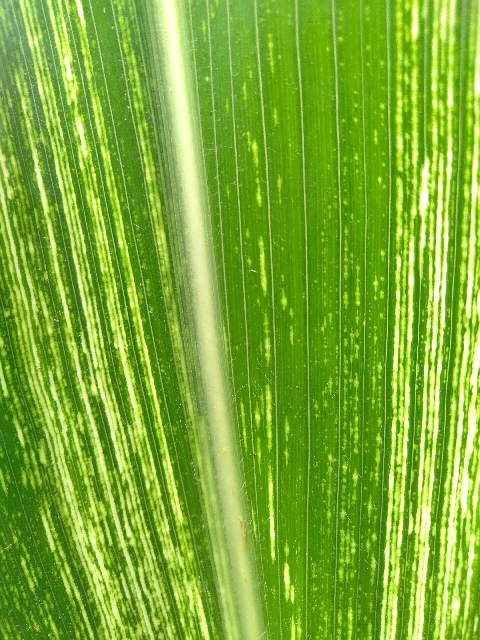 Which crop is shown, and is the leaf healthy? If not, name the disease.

maize, maize streak virus
